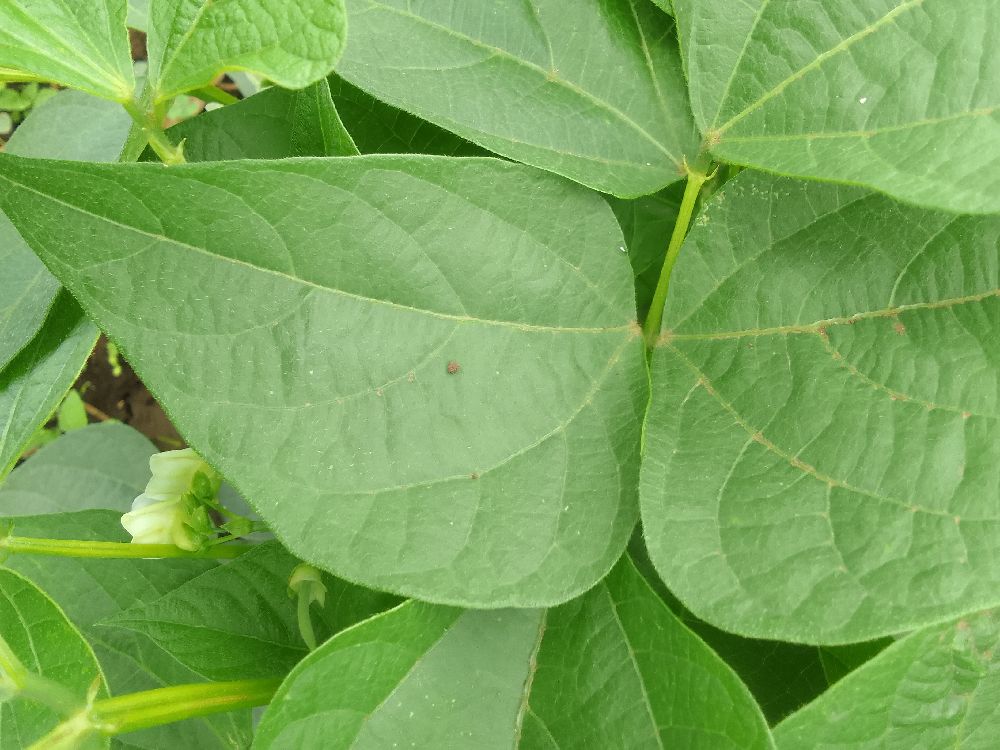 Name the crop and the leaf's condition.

common bean, healthy
